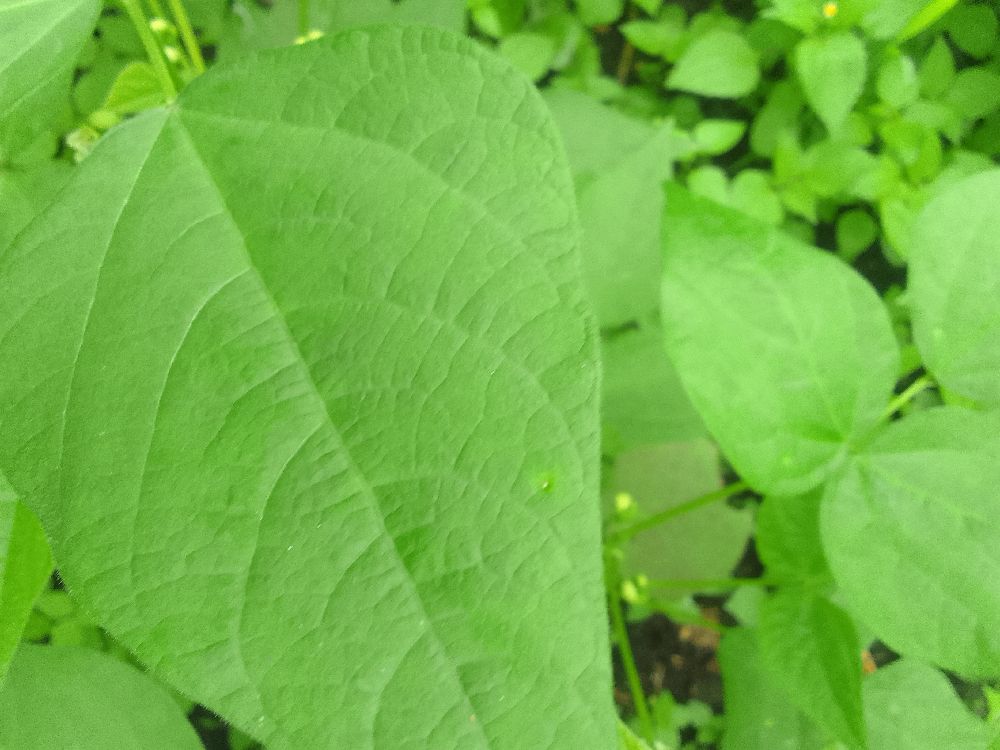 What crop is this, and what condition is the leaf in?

common bean, healthy
